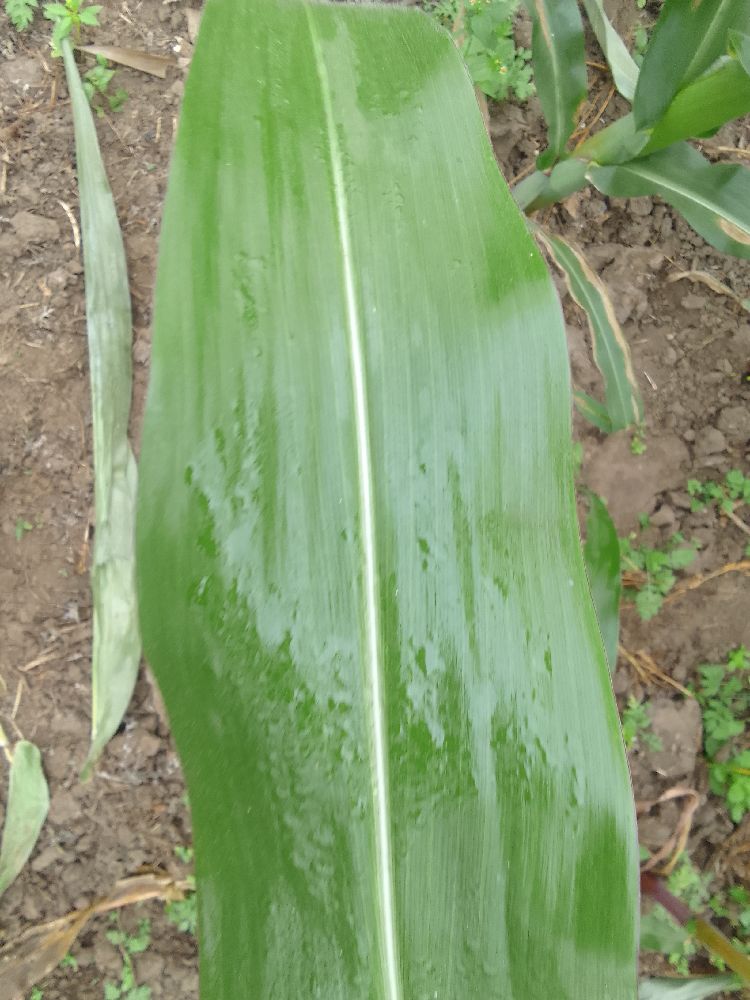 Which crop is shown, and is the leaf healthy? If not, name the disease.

maize, healthy
